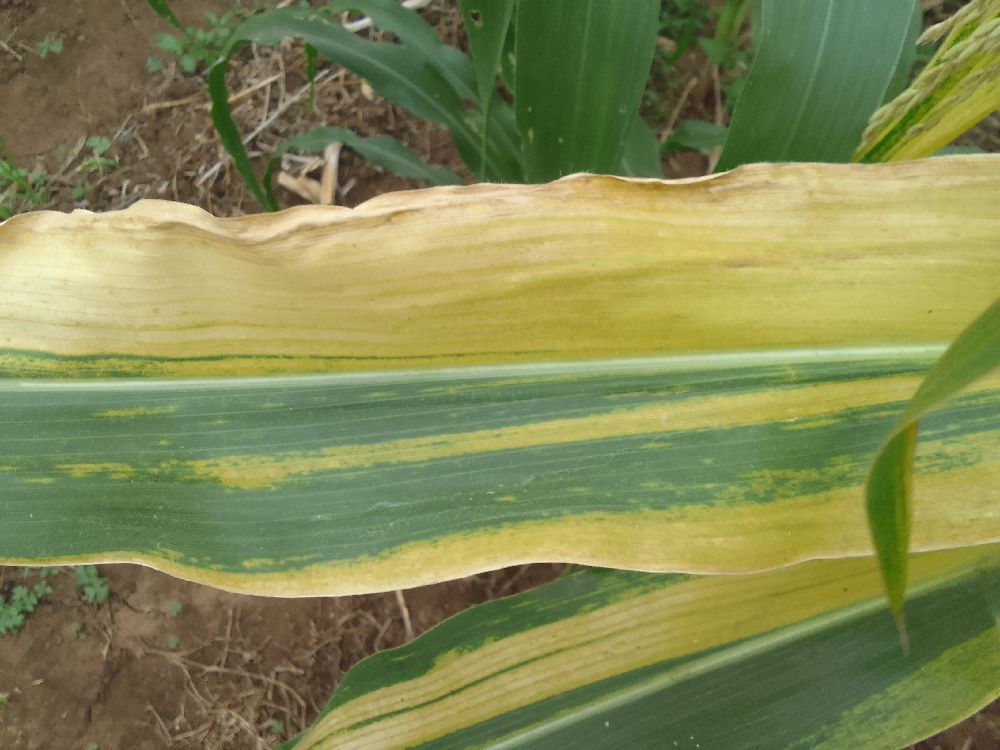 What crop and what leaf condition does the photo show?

maize, maize lethal necrosis
